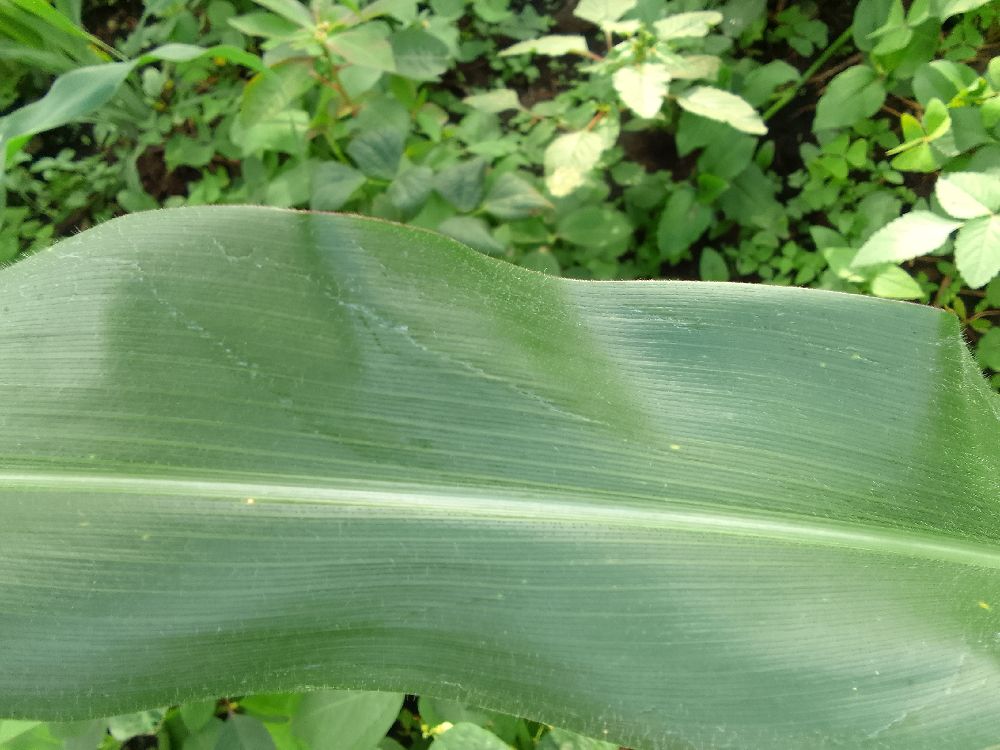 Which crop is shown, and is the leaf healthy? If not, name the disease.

maize, healthy
